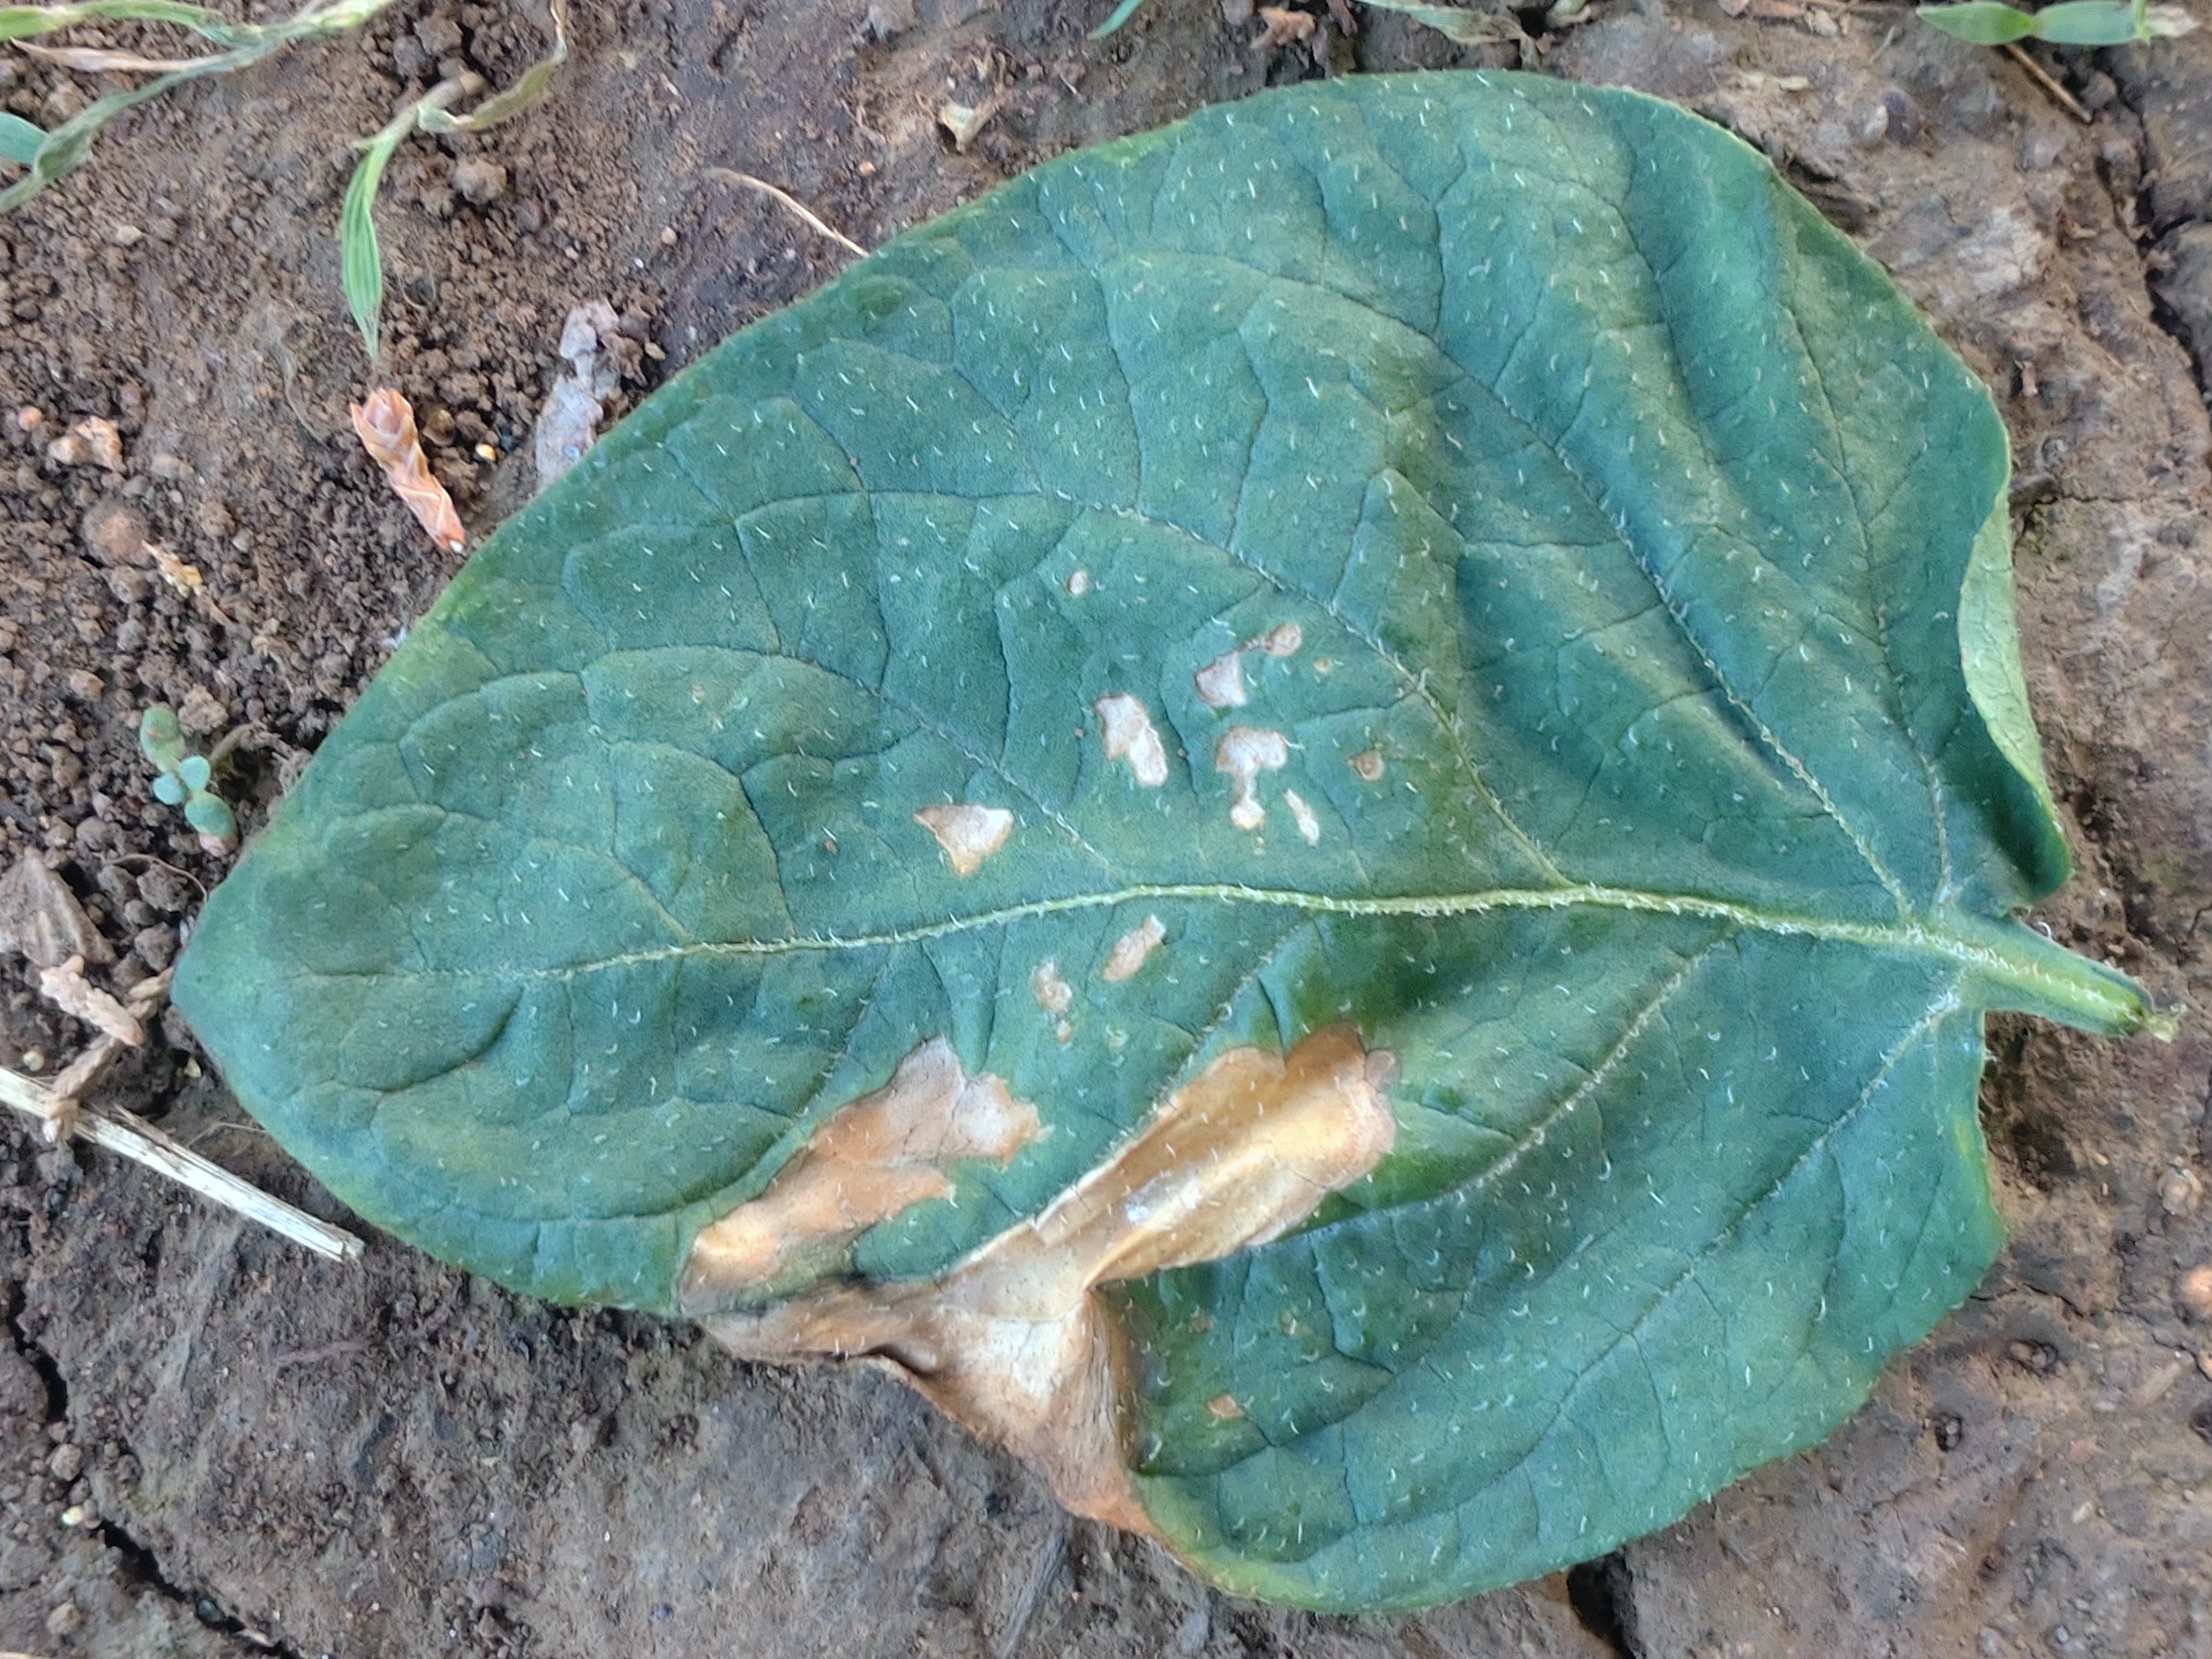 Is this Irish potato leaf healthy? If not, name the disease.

early blight
